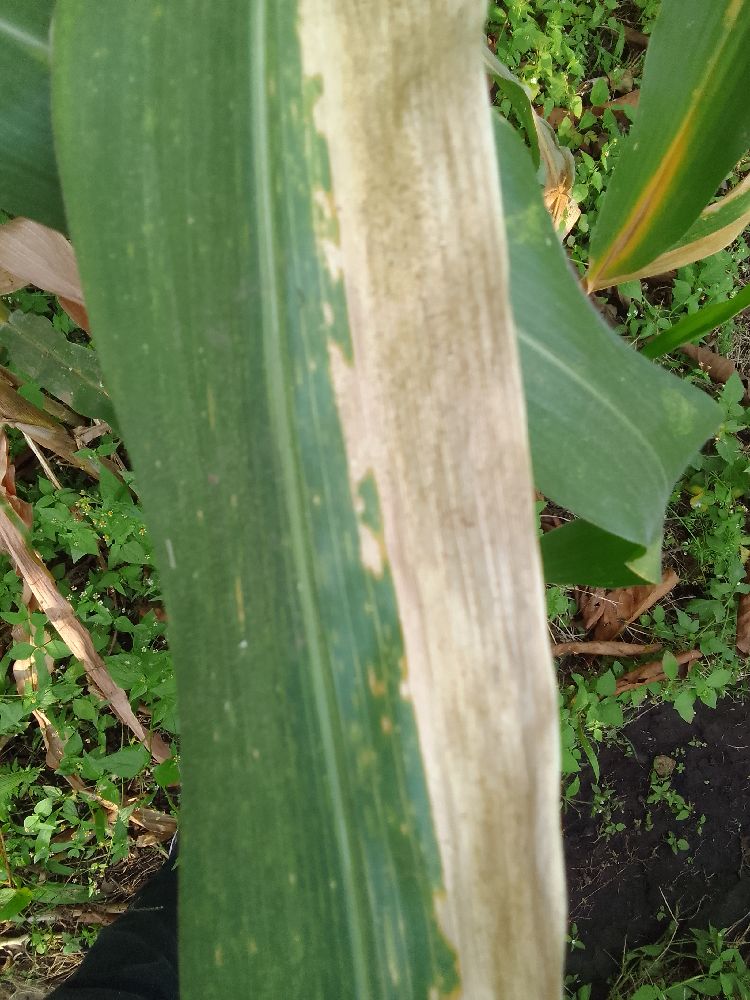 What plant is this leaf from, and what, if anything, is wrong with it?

maize, maize lethal necrosis
